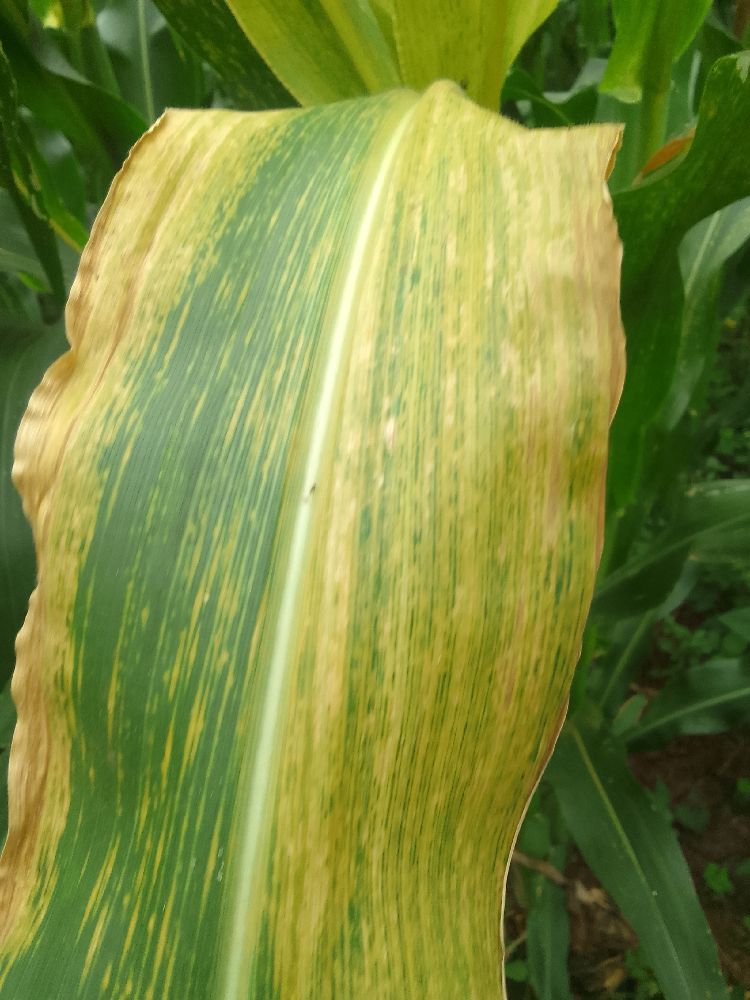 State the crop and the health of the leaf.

maize, maize lethal necrosis
